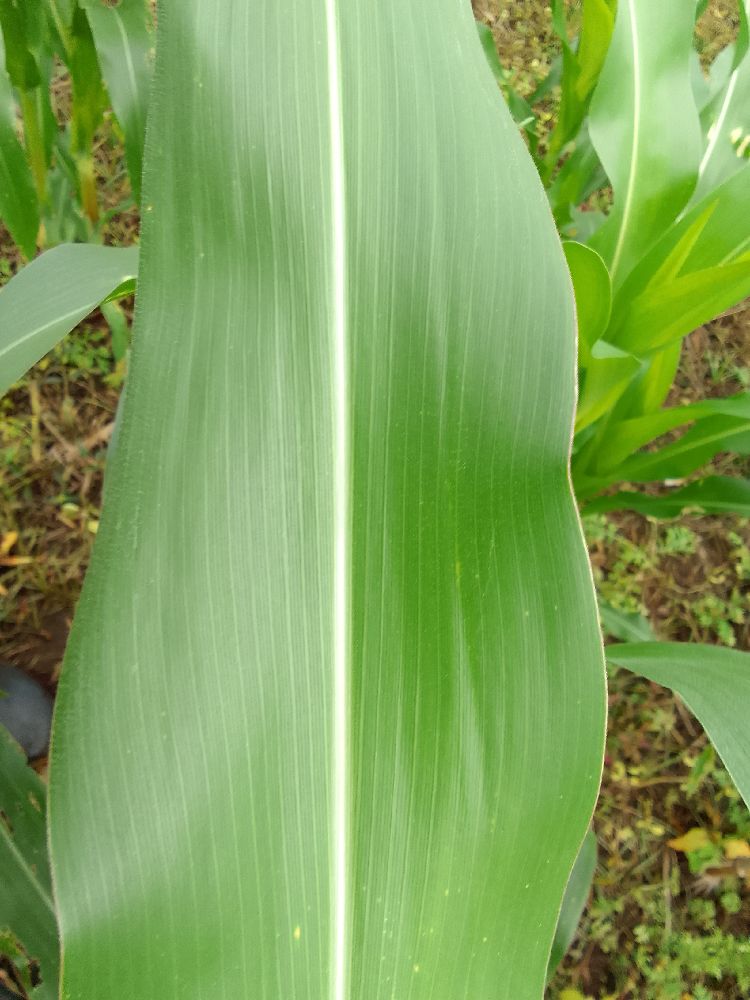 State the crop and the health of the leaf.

maize, healthy
